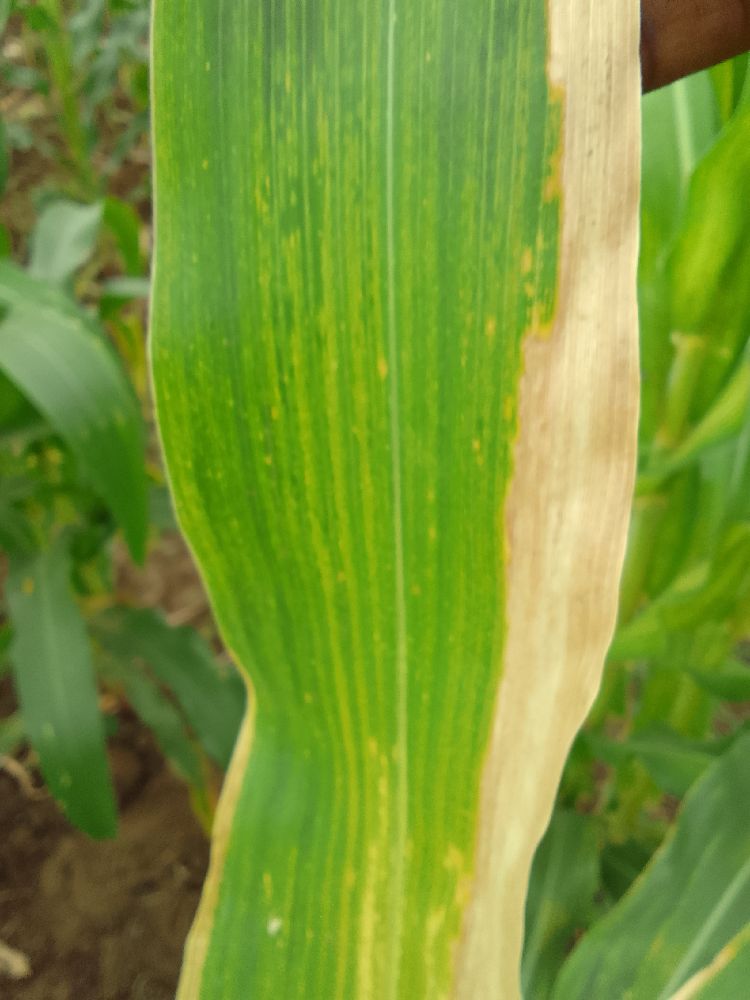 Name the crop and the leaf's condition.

maize, maize lethal necrosis
